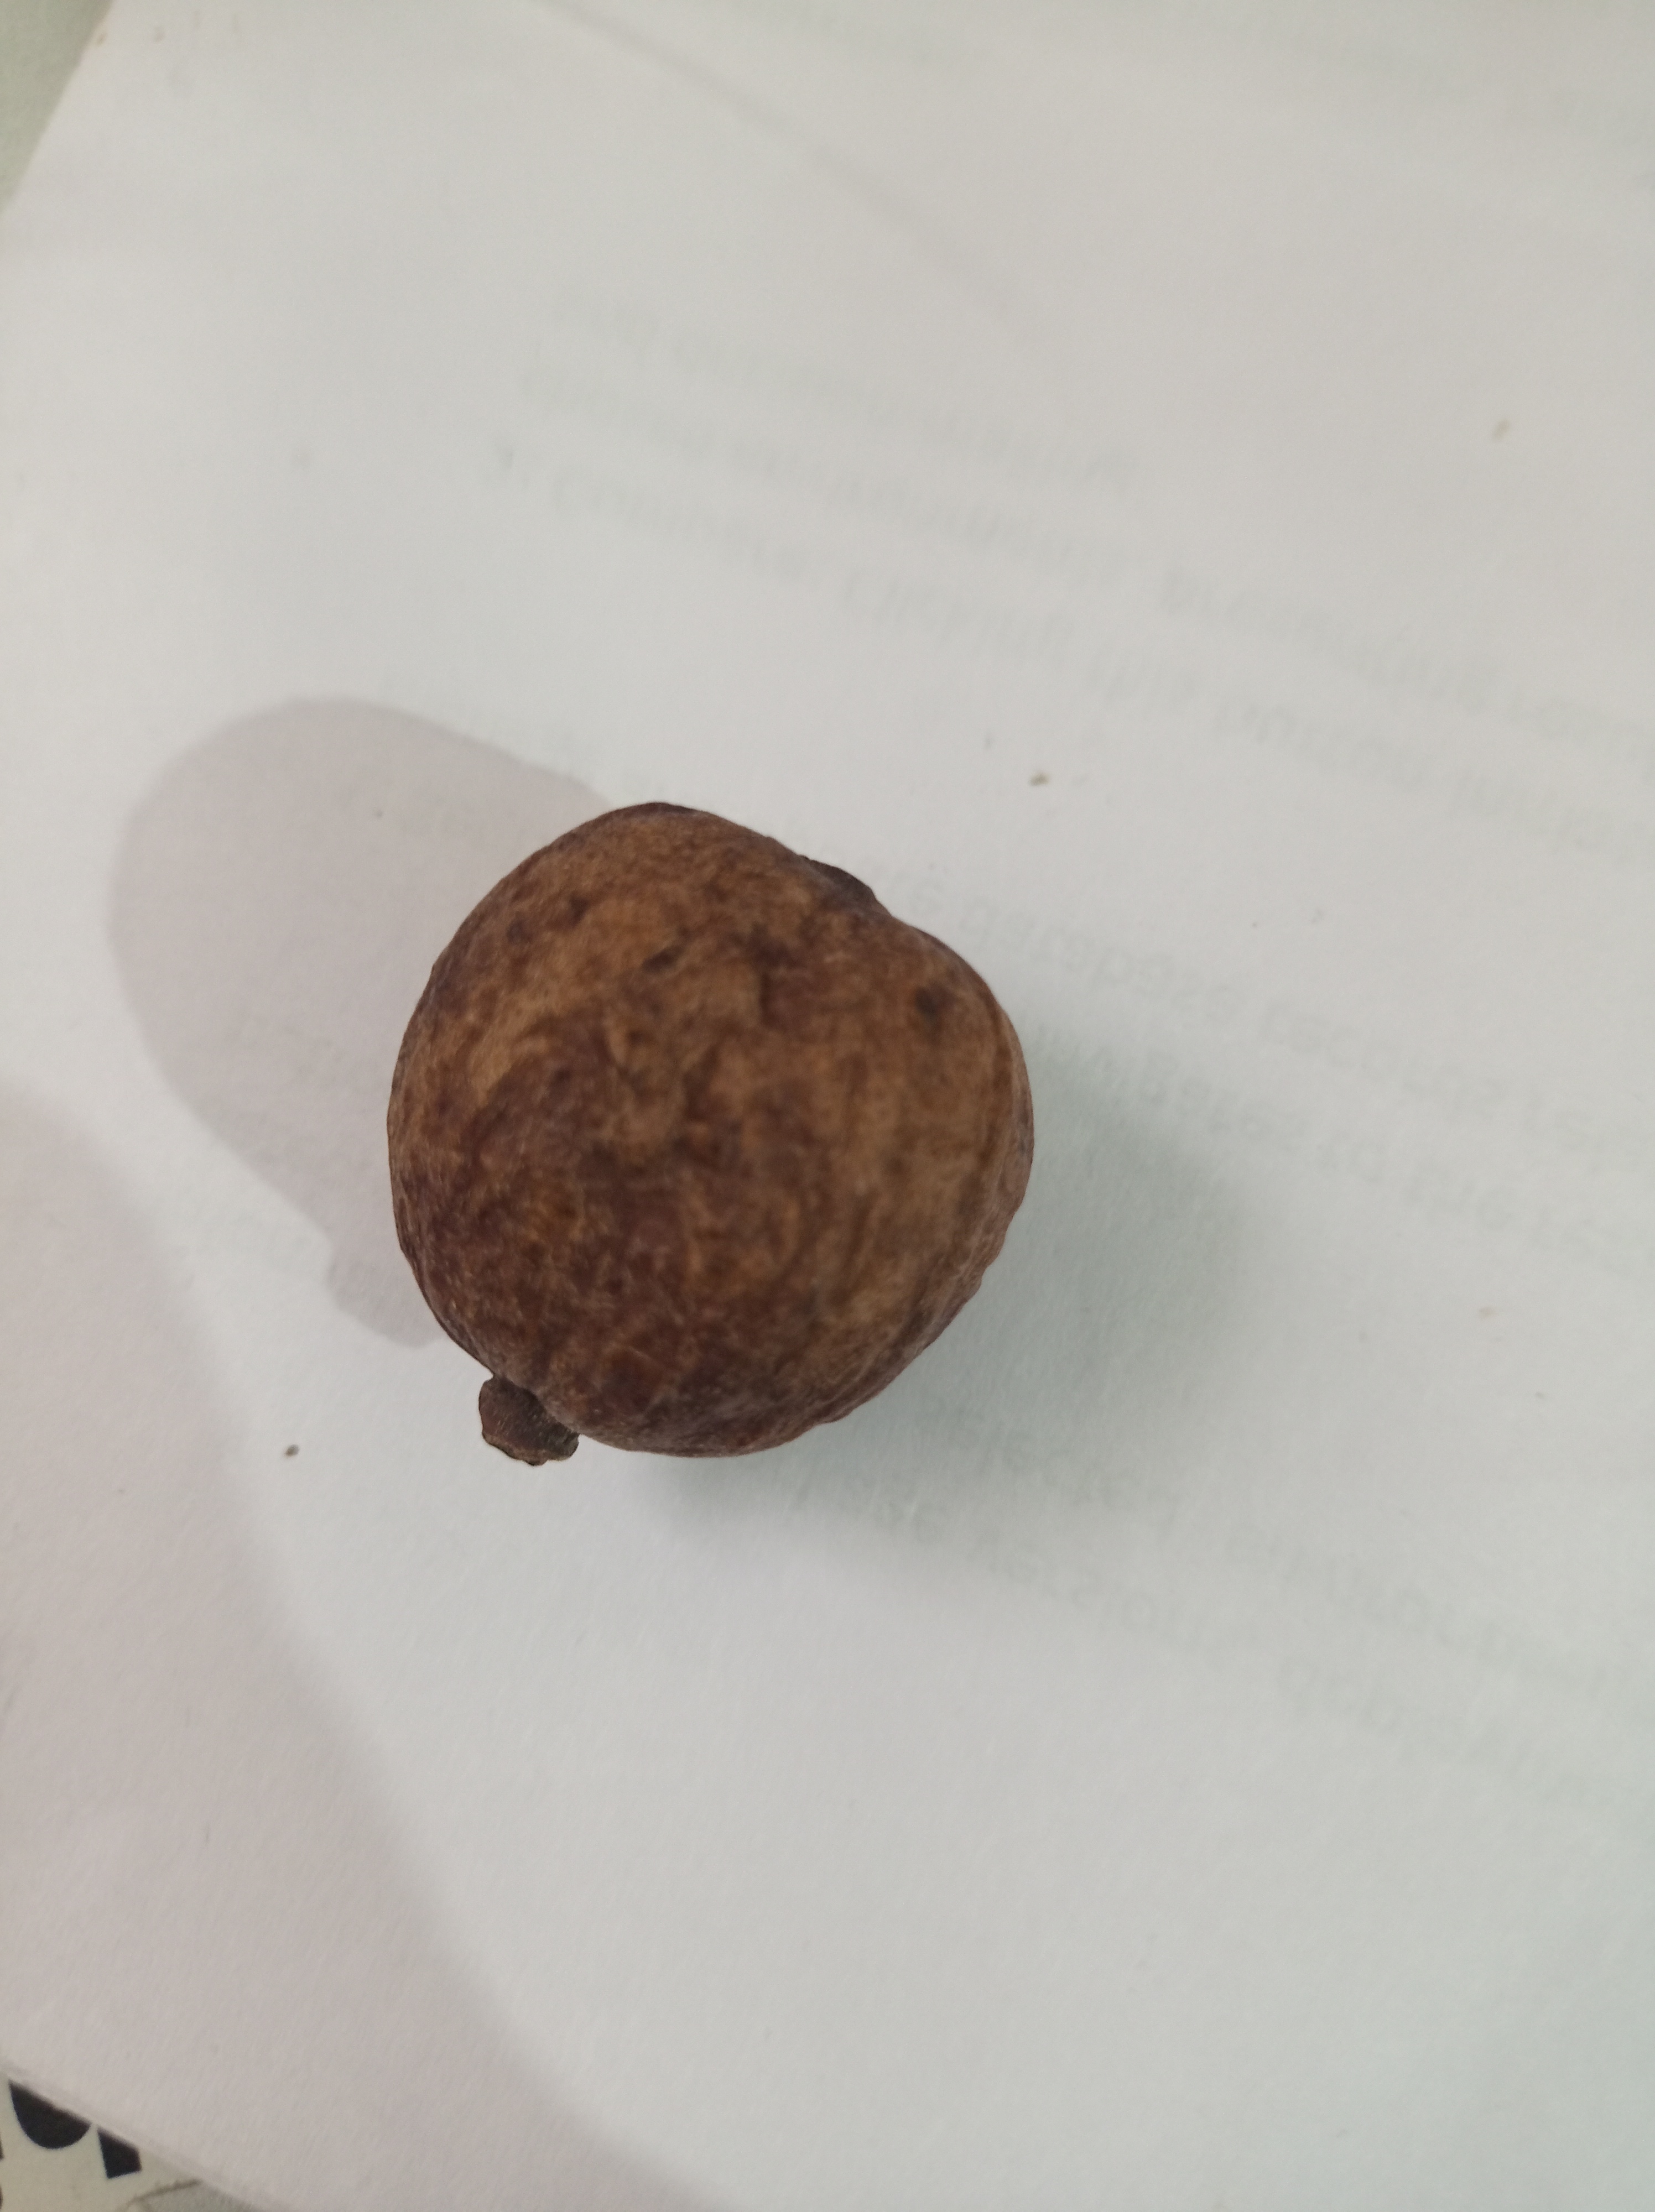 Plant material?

madanphal
